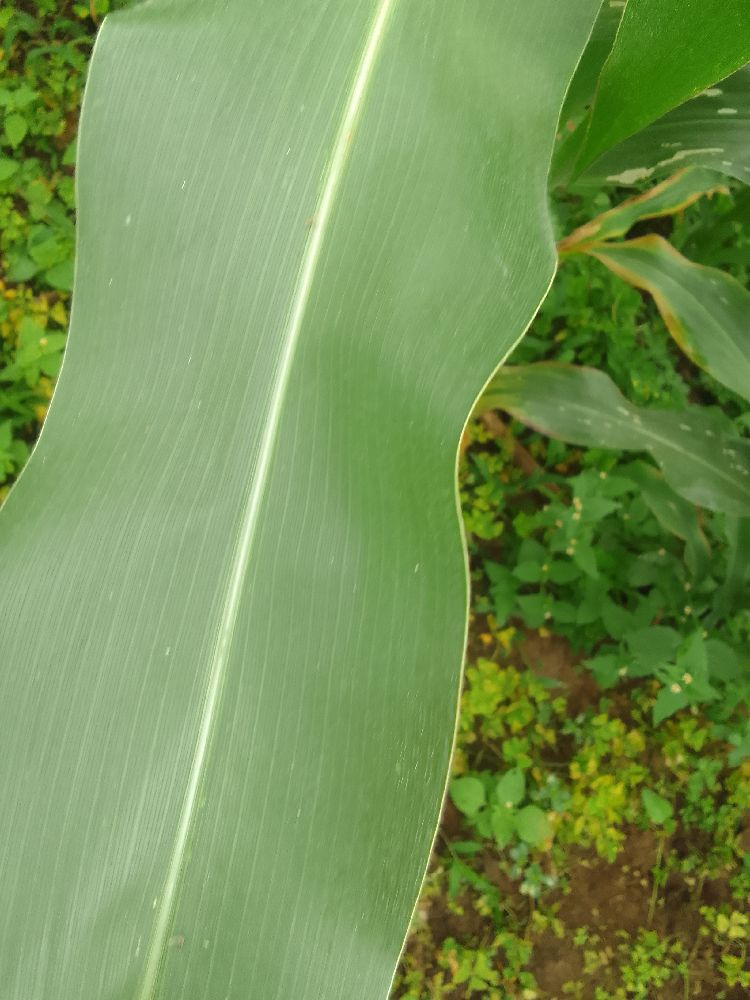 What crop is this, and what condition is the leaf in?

maize, healthy
